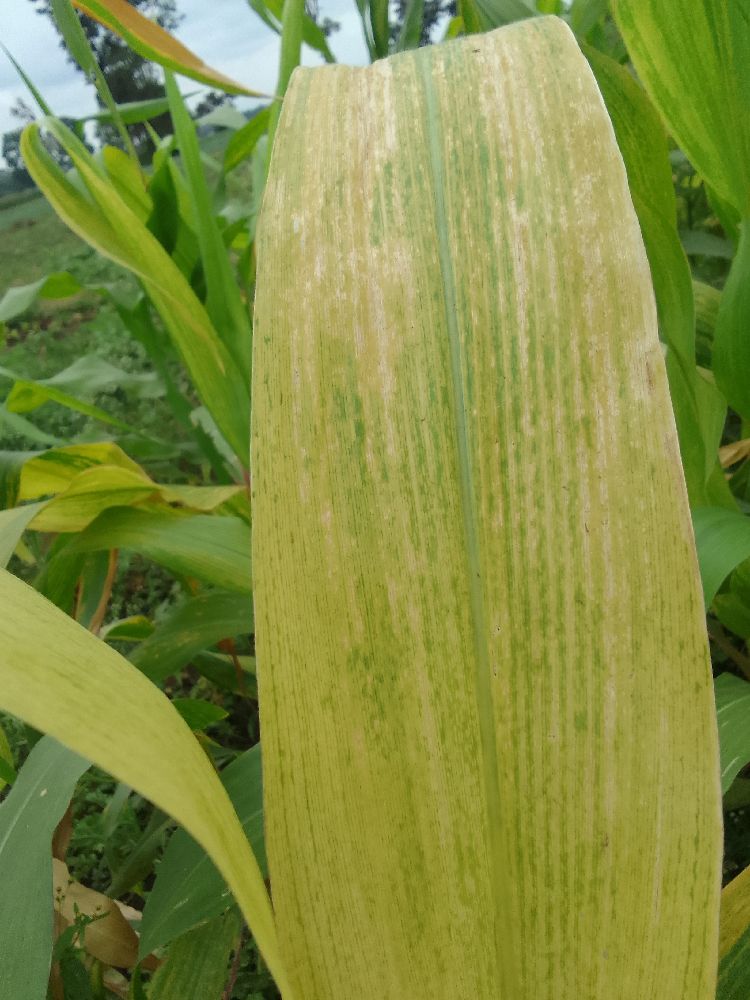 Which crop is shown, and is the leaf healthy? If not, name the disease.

maize, maize lethal necrosis
